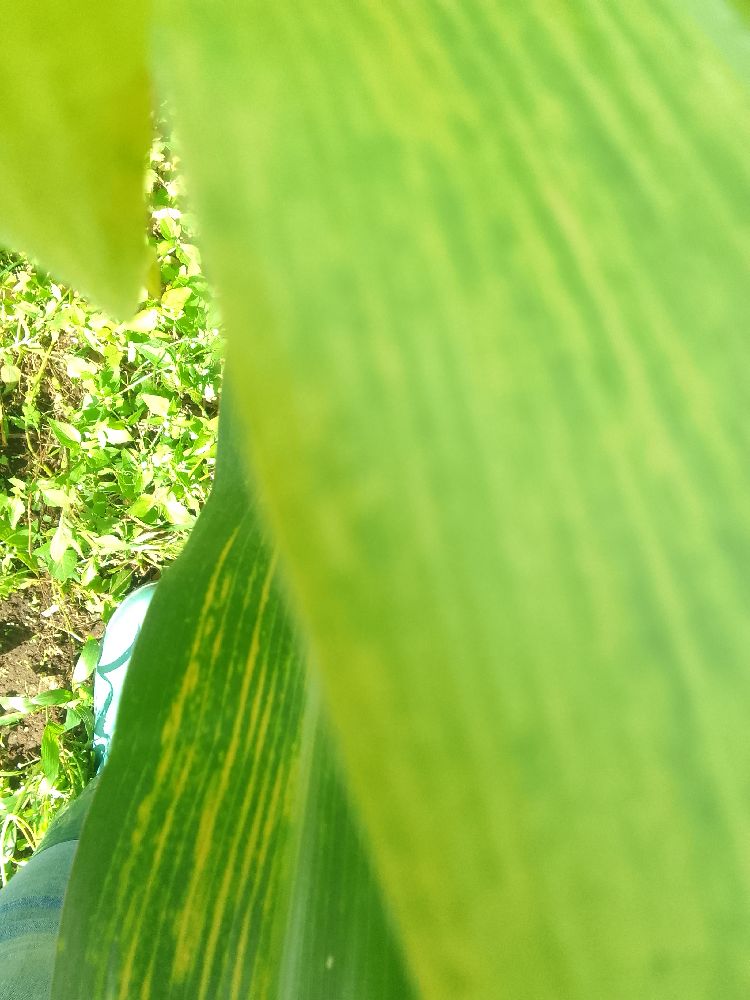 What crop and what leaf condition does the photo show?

maize, maize lethal necrosis
